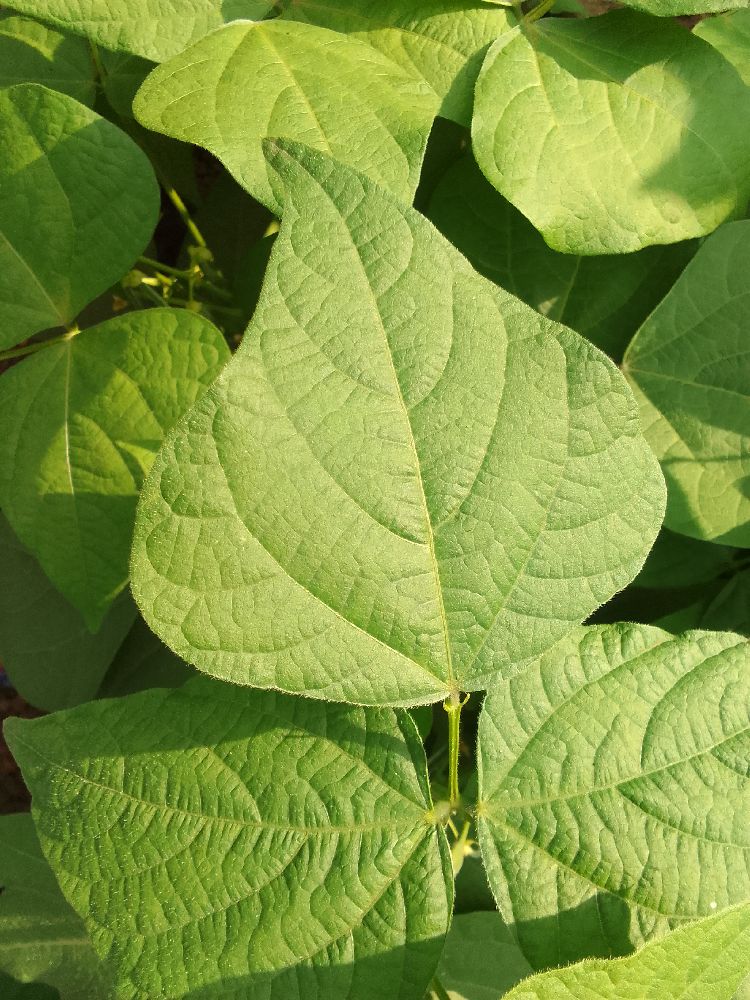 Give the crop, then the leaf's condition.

common bean, healthy
